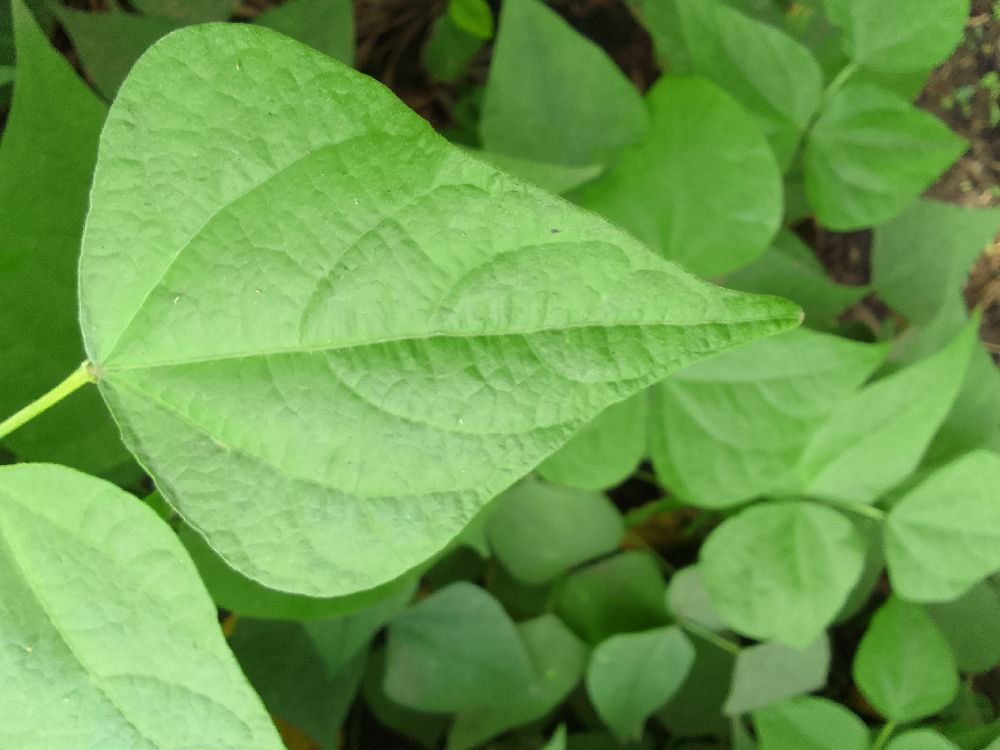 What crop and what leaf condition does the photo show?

common bean, healthy
